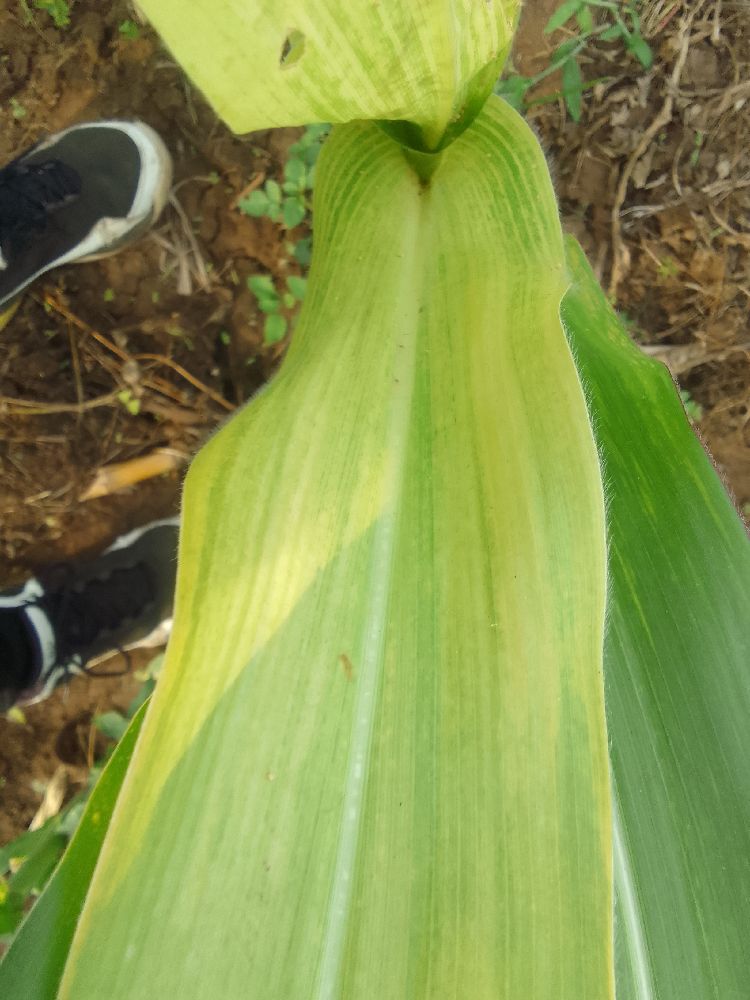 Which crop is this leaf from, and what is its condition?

maize, maize lethal necrosis
